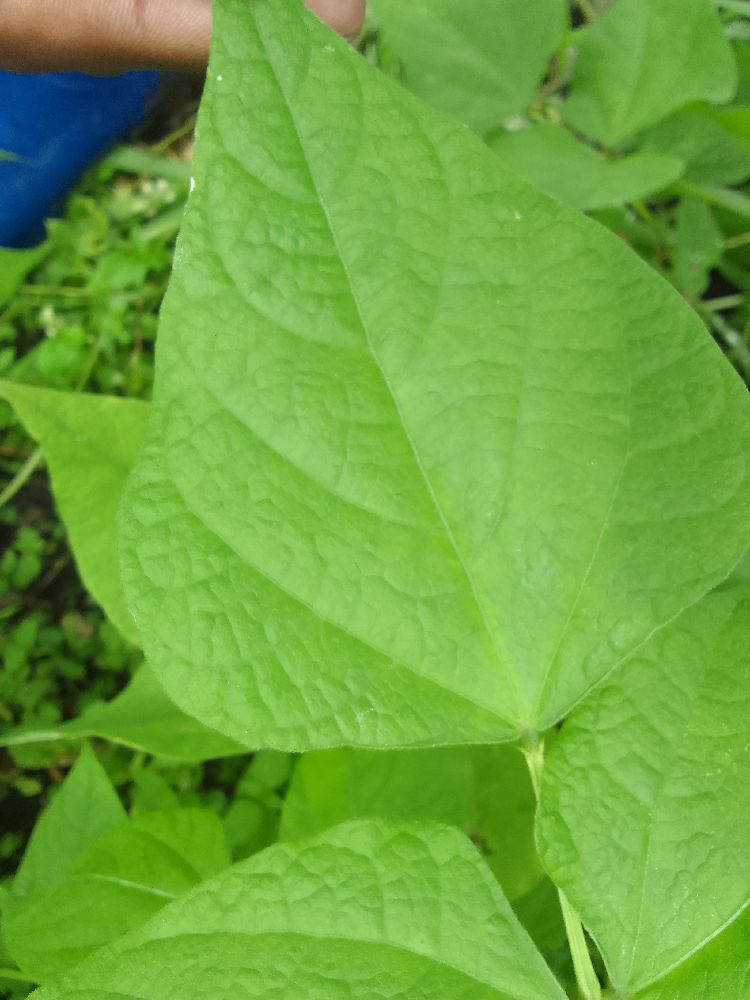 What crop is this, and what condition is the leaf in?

common bean, healthy
